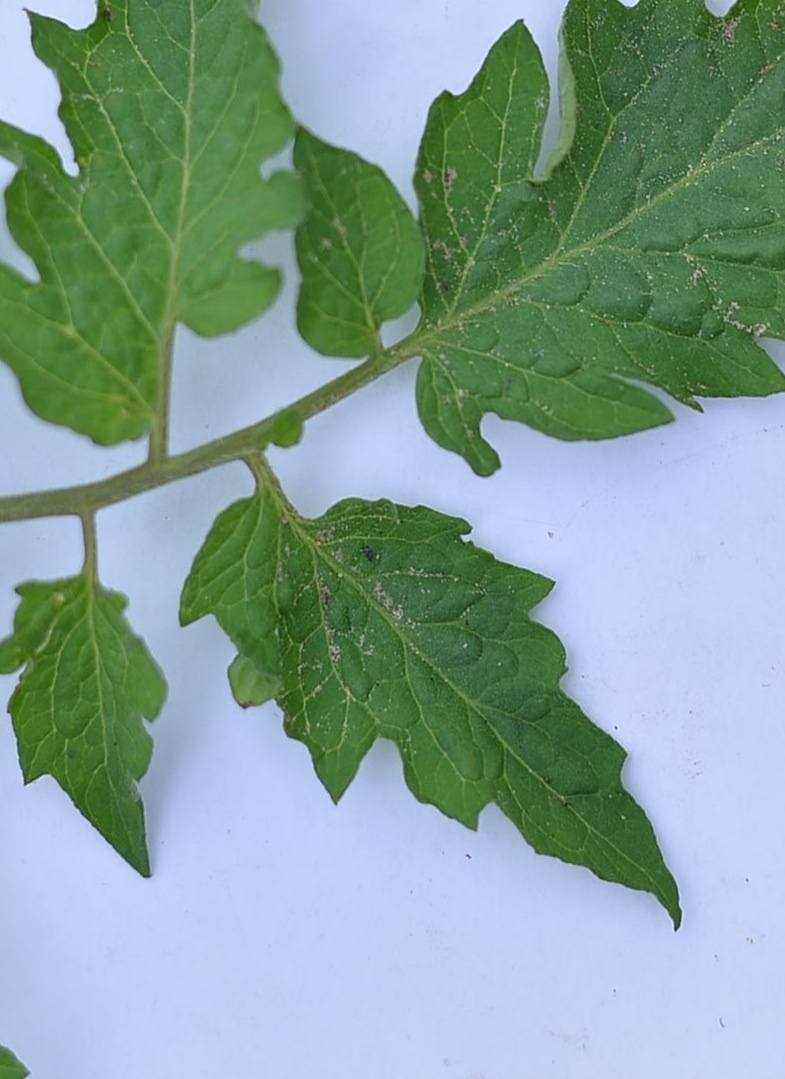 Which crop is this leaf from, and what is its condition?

tomato, healthy
